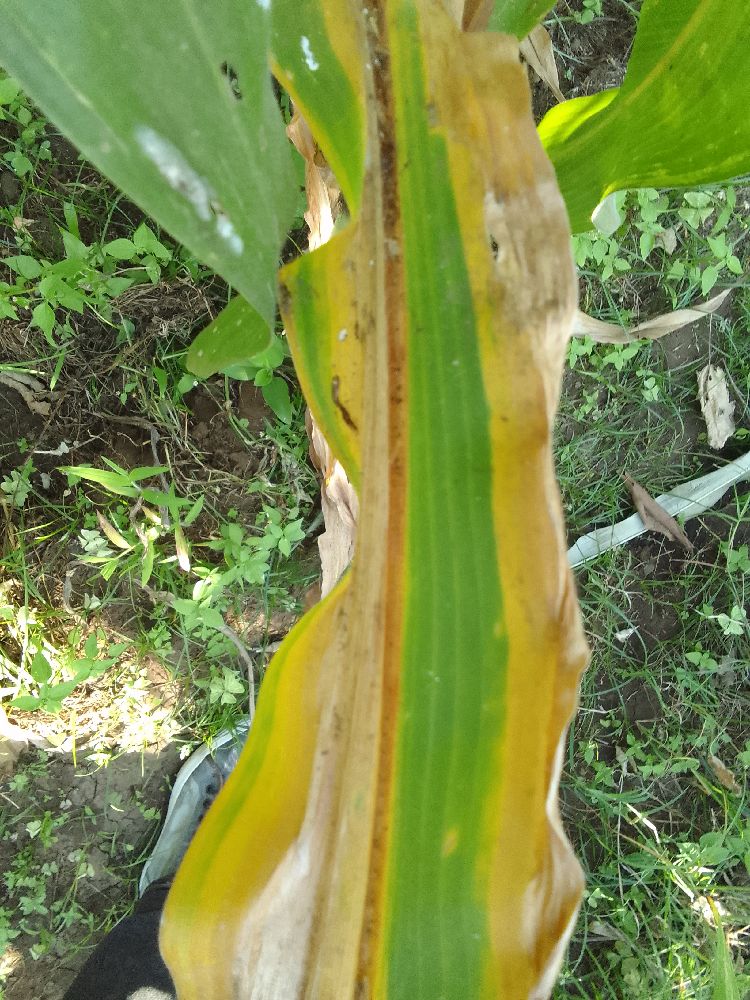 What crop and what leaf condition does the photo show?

maize, maize lethal necrosis
